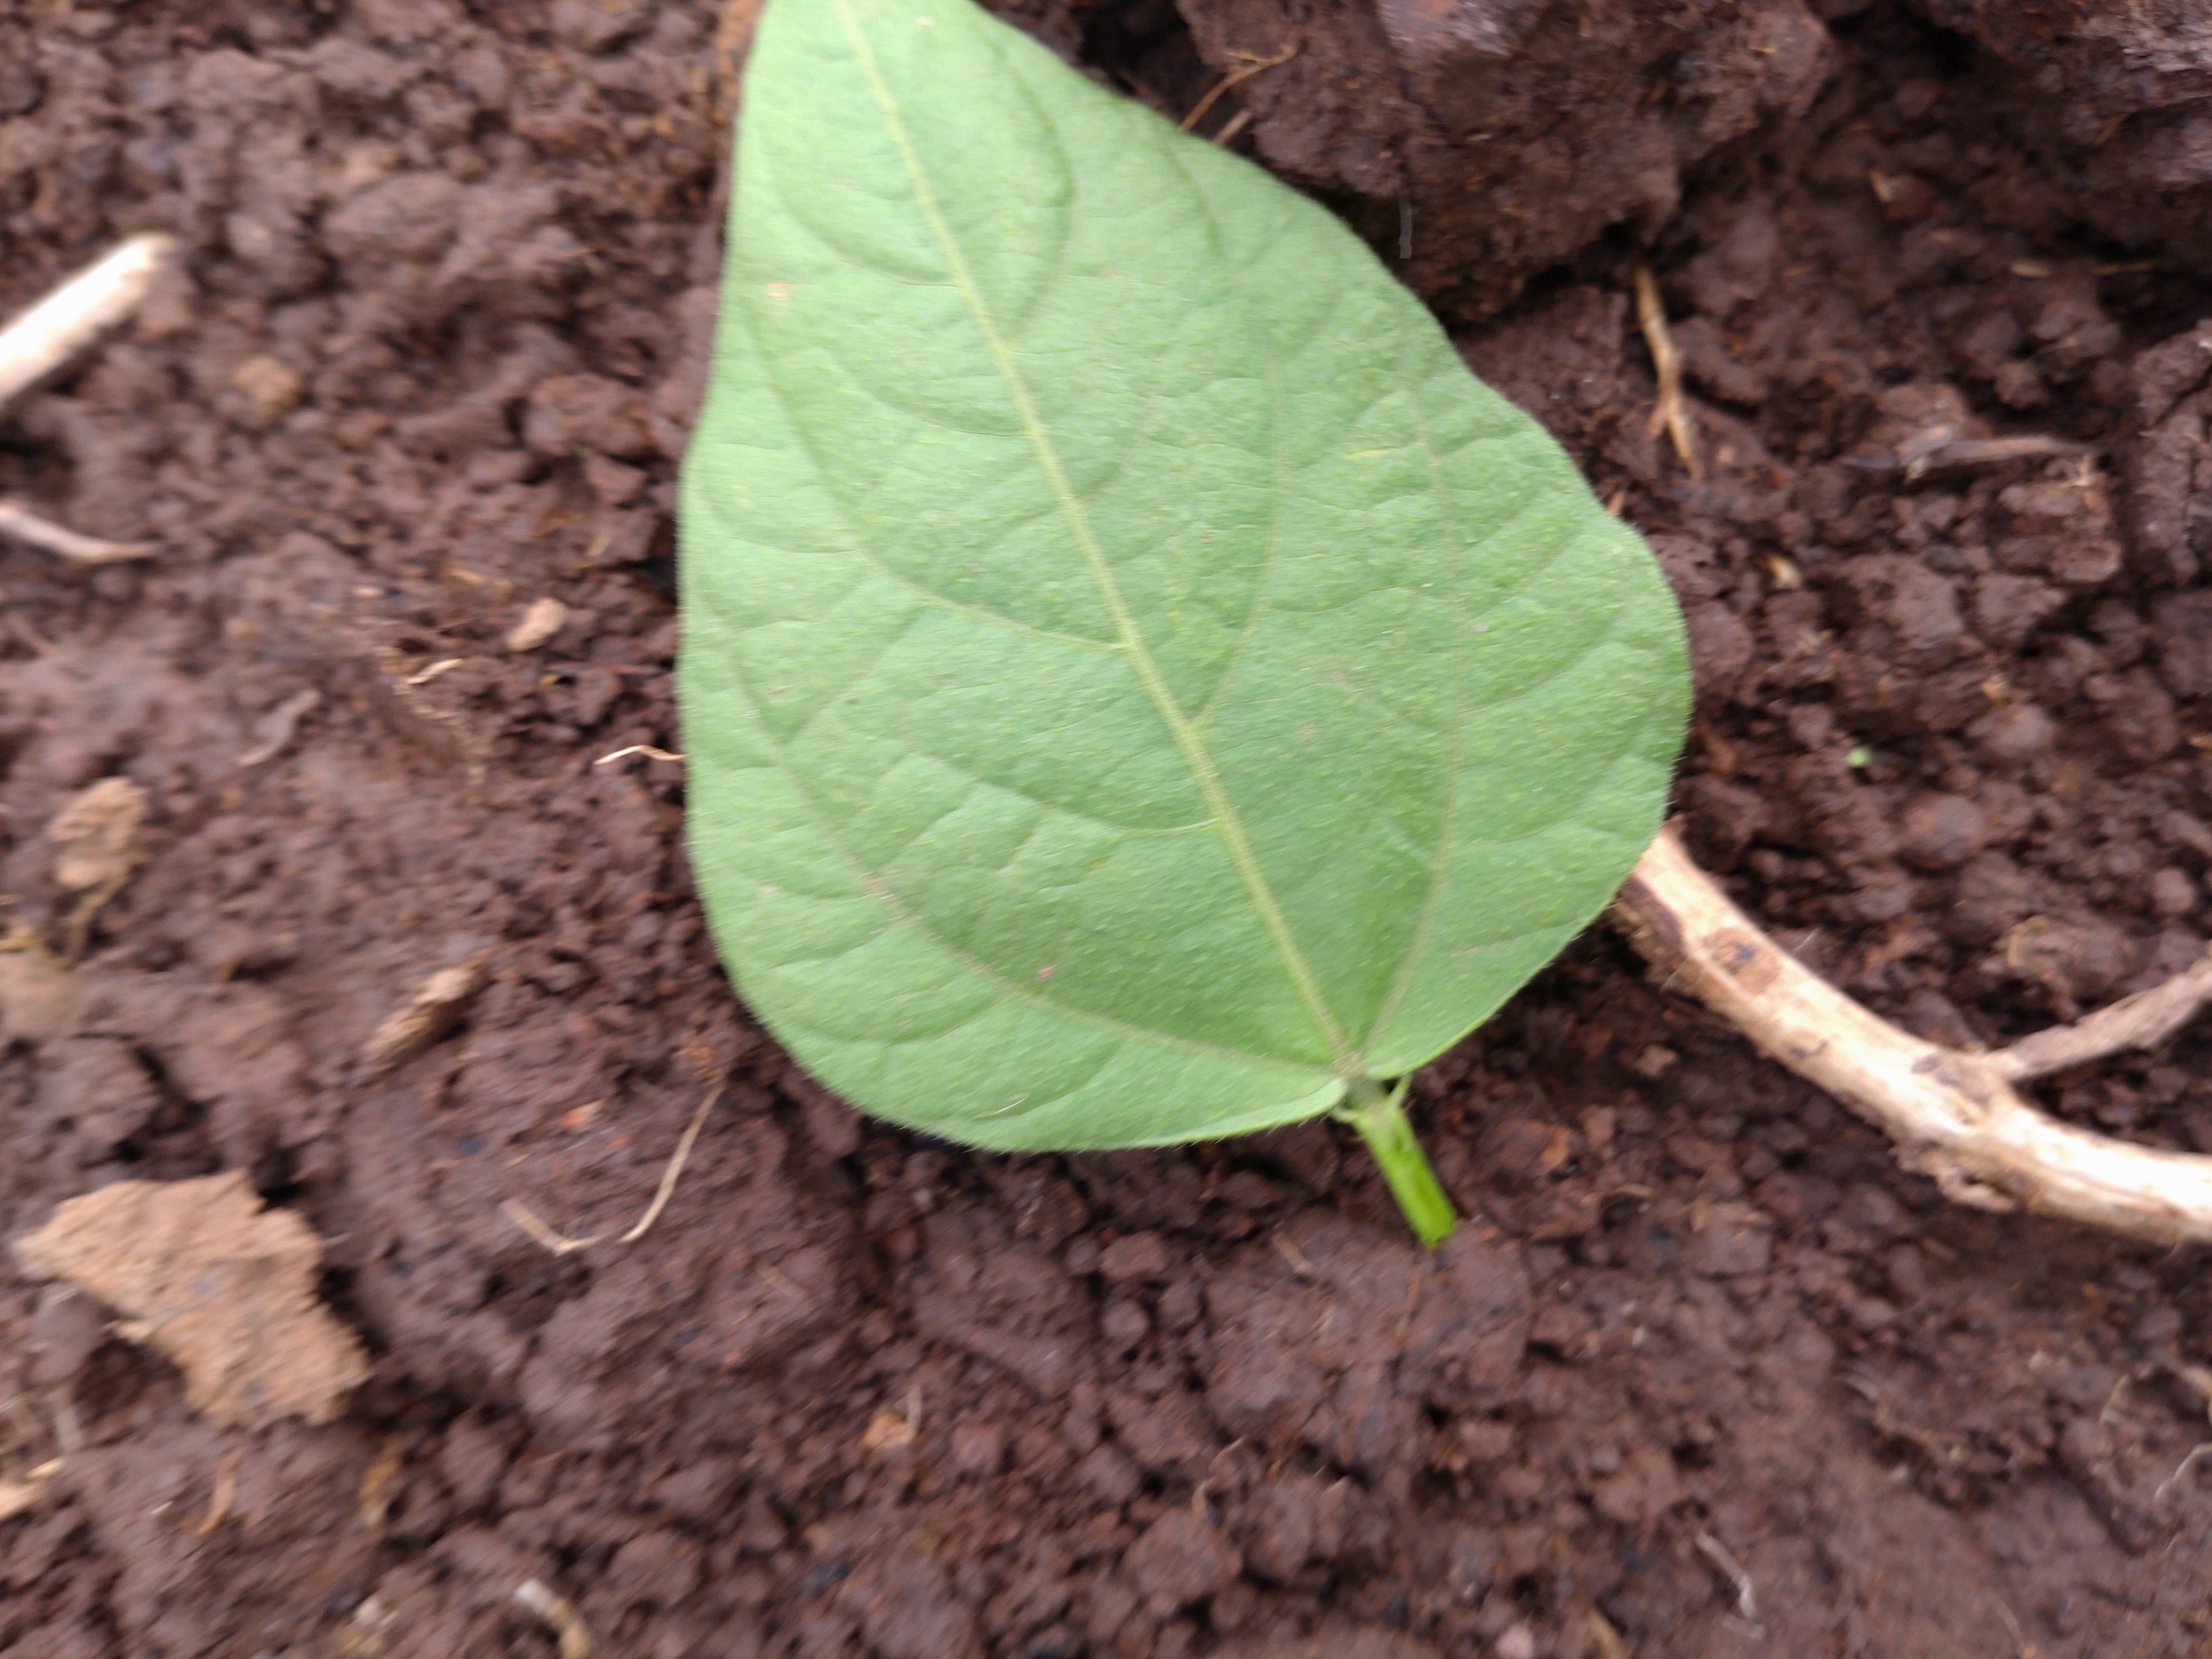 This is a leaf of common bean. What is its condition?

healthy
